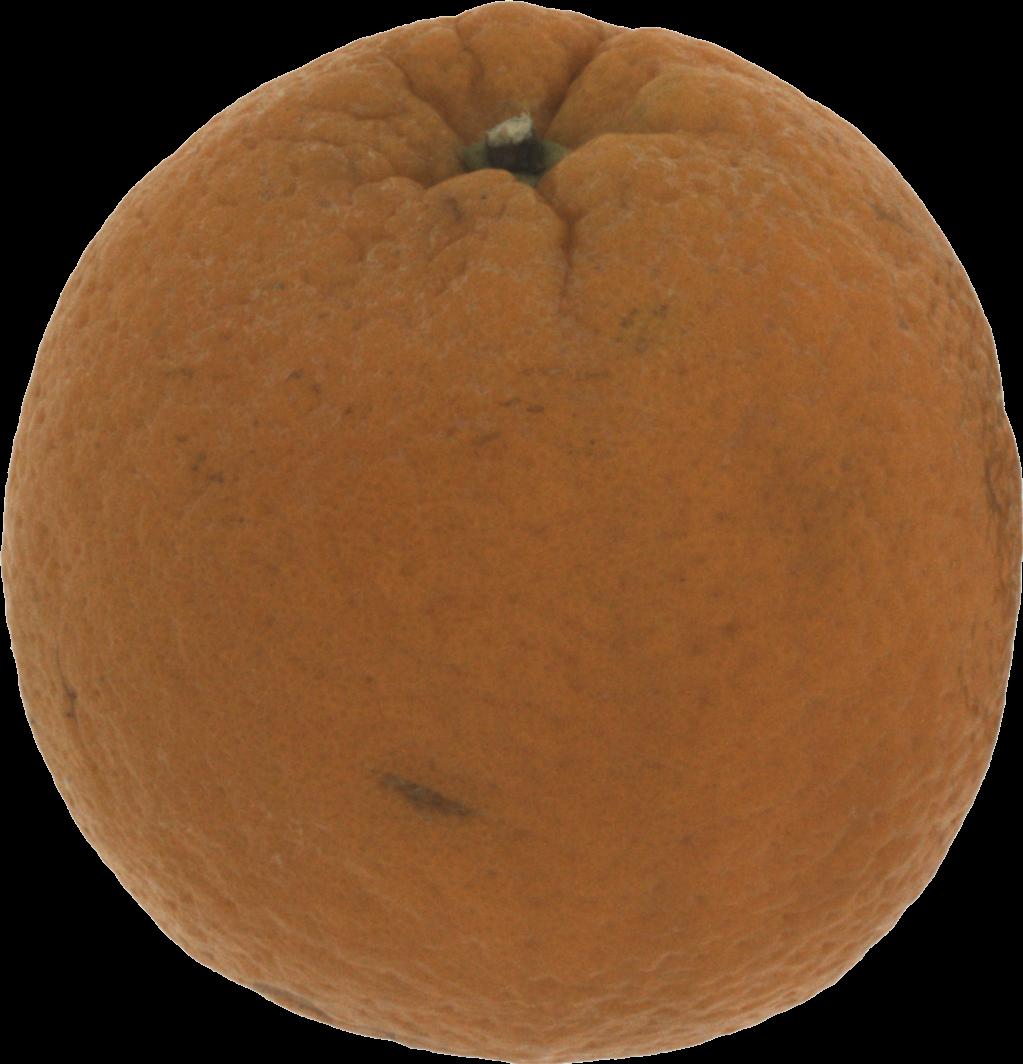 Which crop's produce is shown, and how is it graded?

orange, bad
